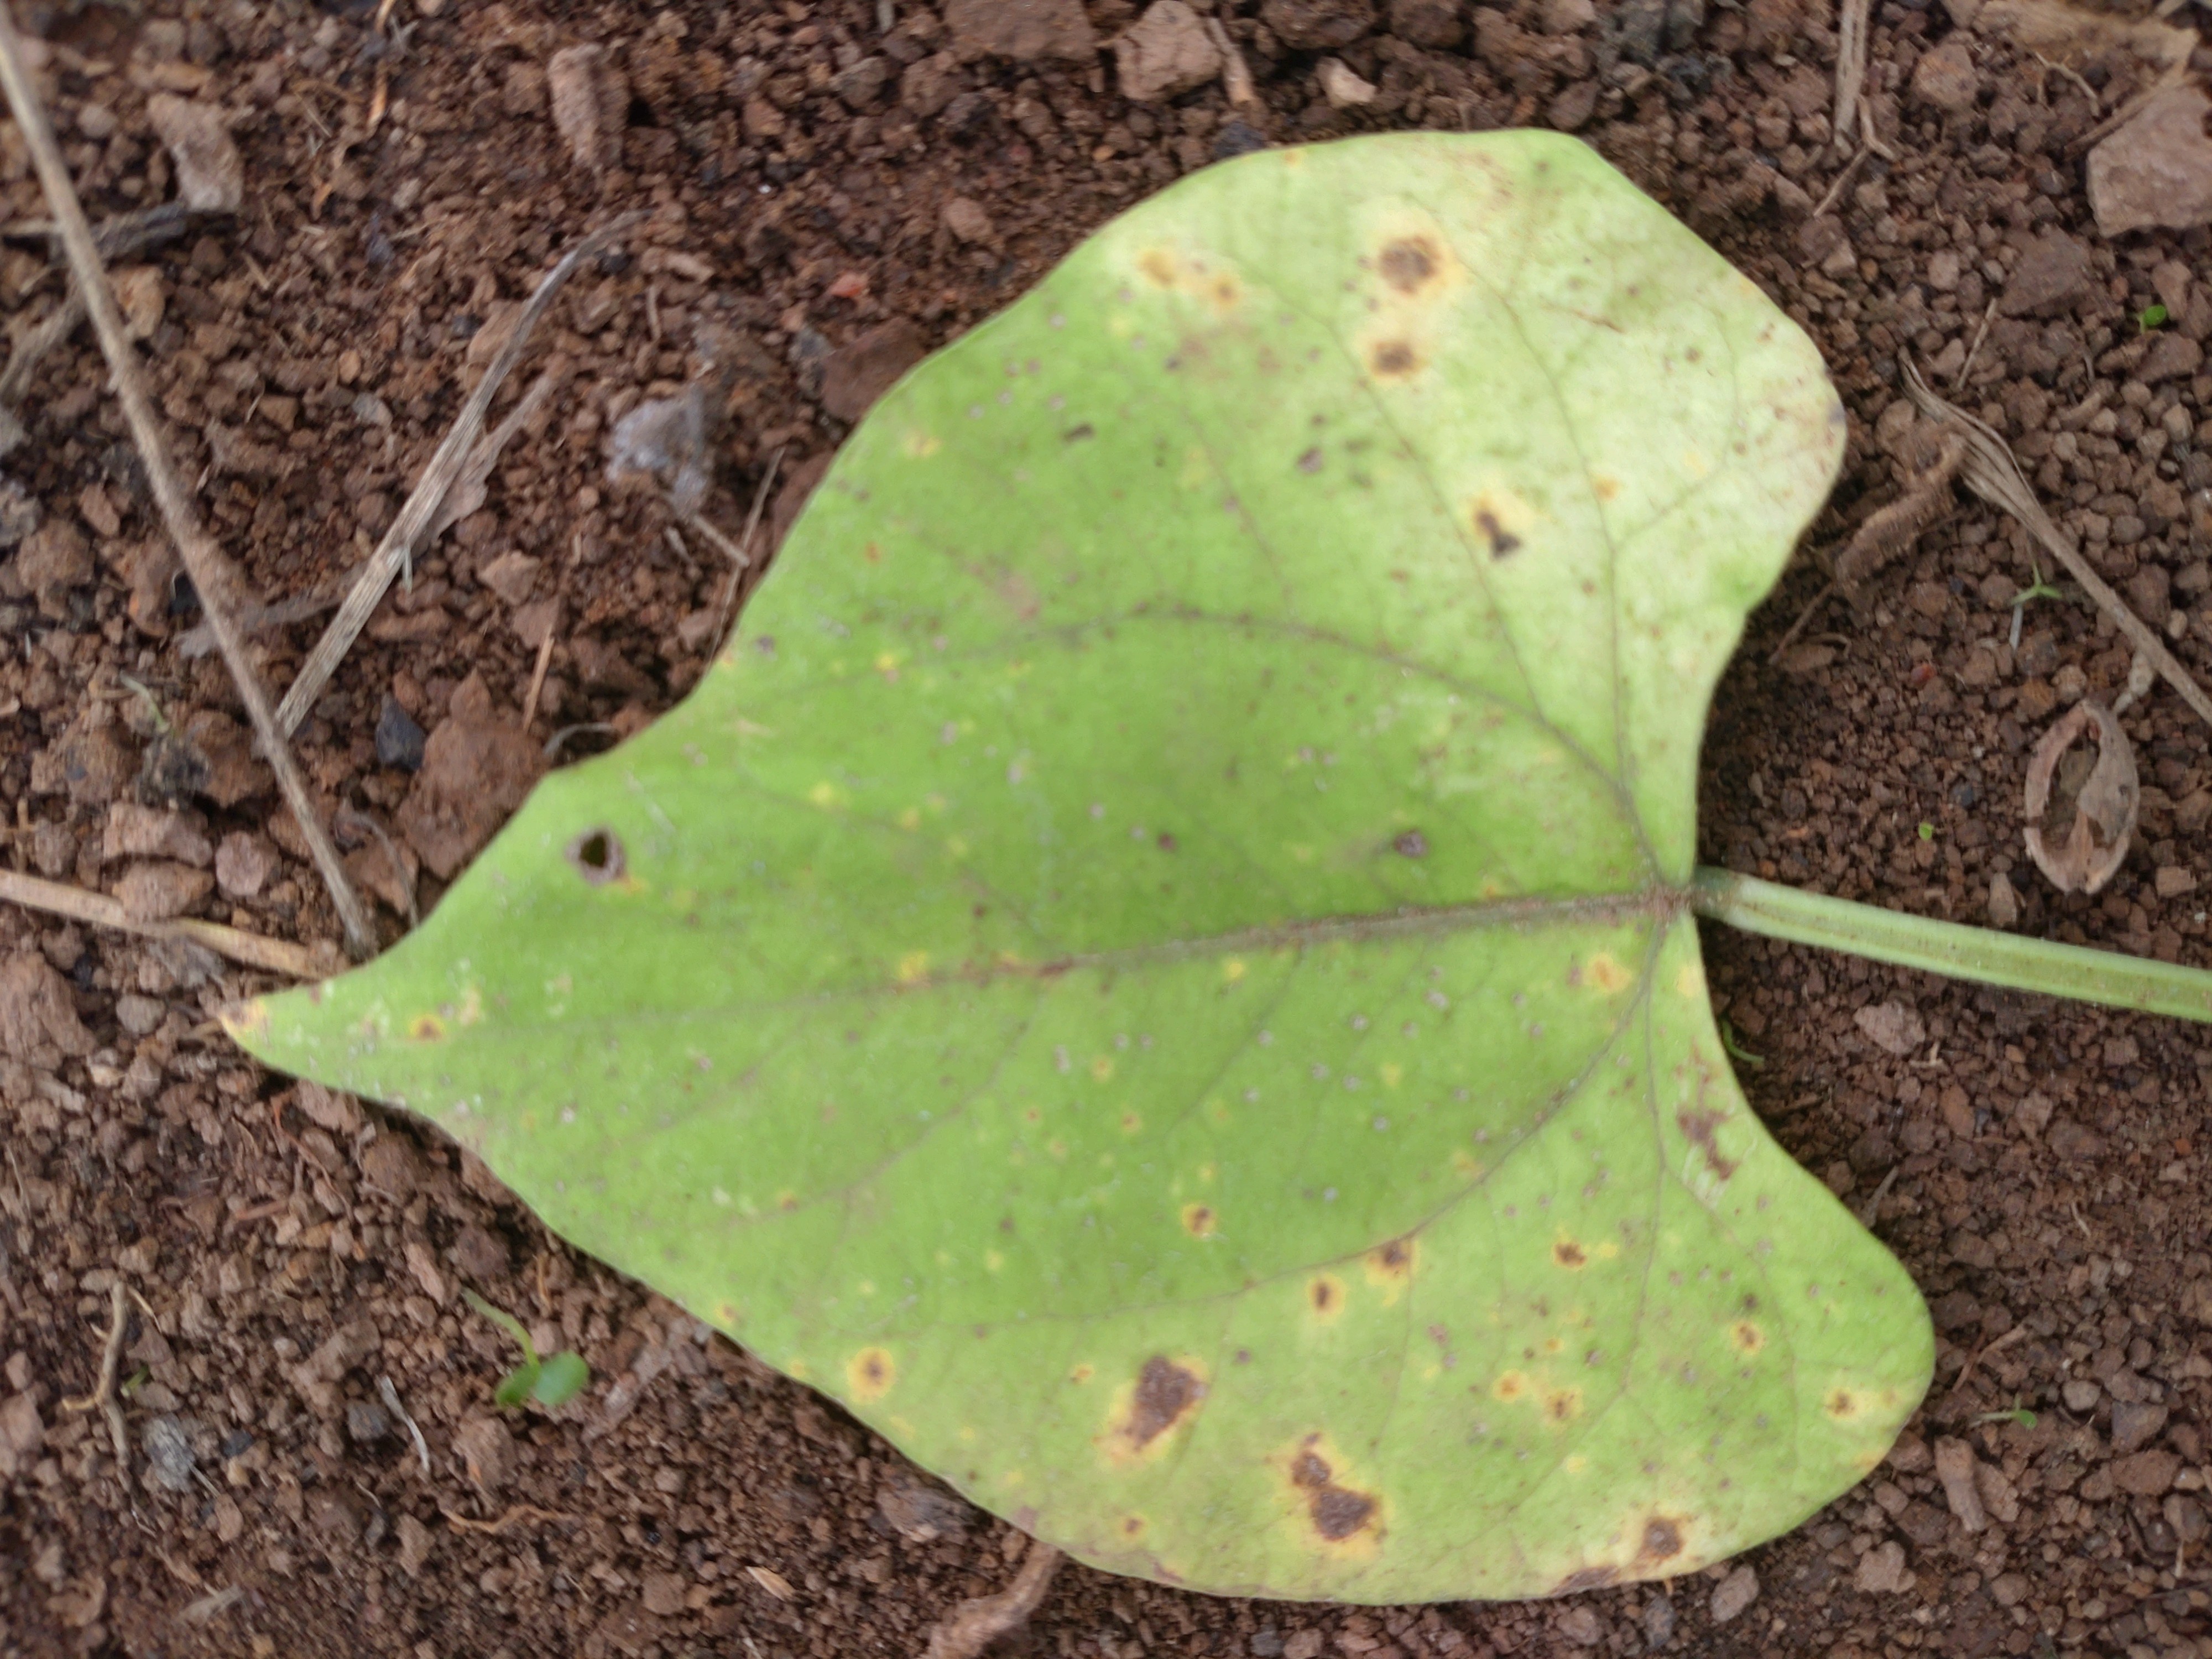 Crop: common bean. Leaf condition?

rust
